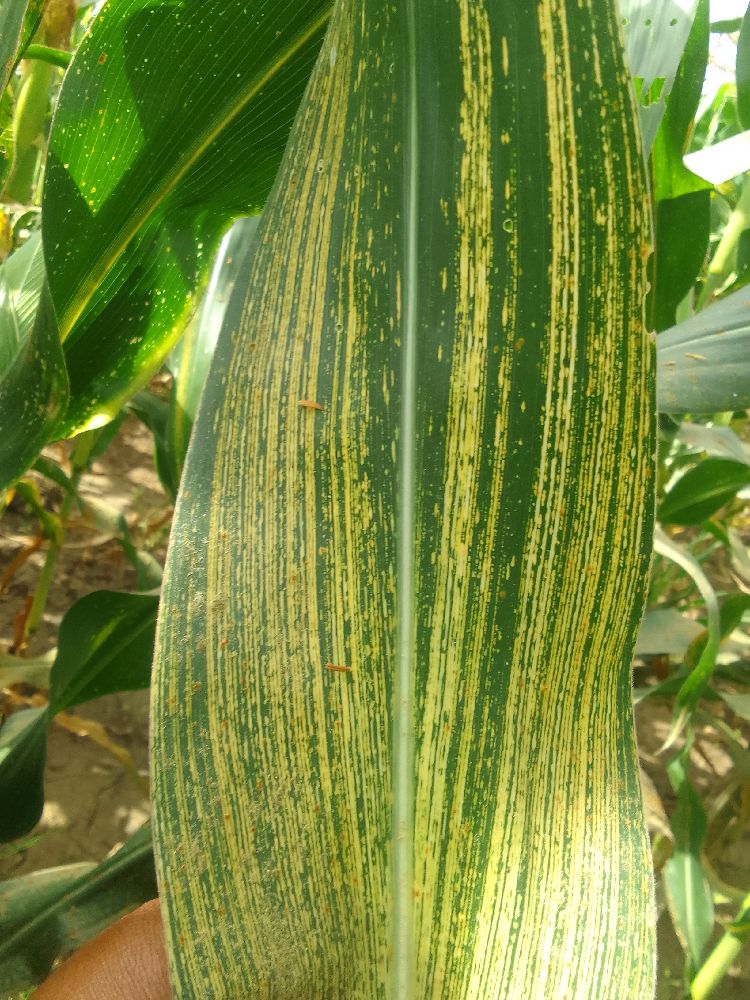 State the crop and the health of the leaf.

maize, maize streak virus
